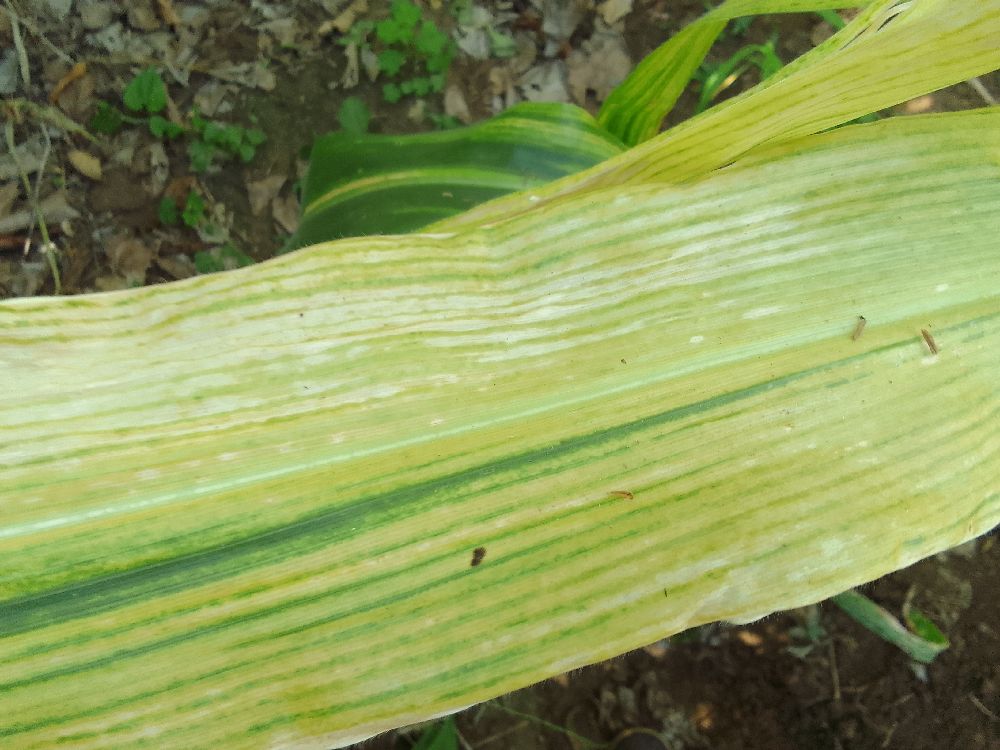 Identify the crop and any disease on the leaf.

maize, maize lethal necrosis
